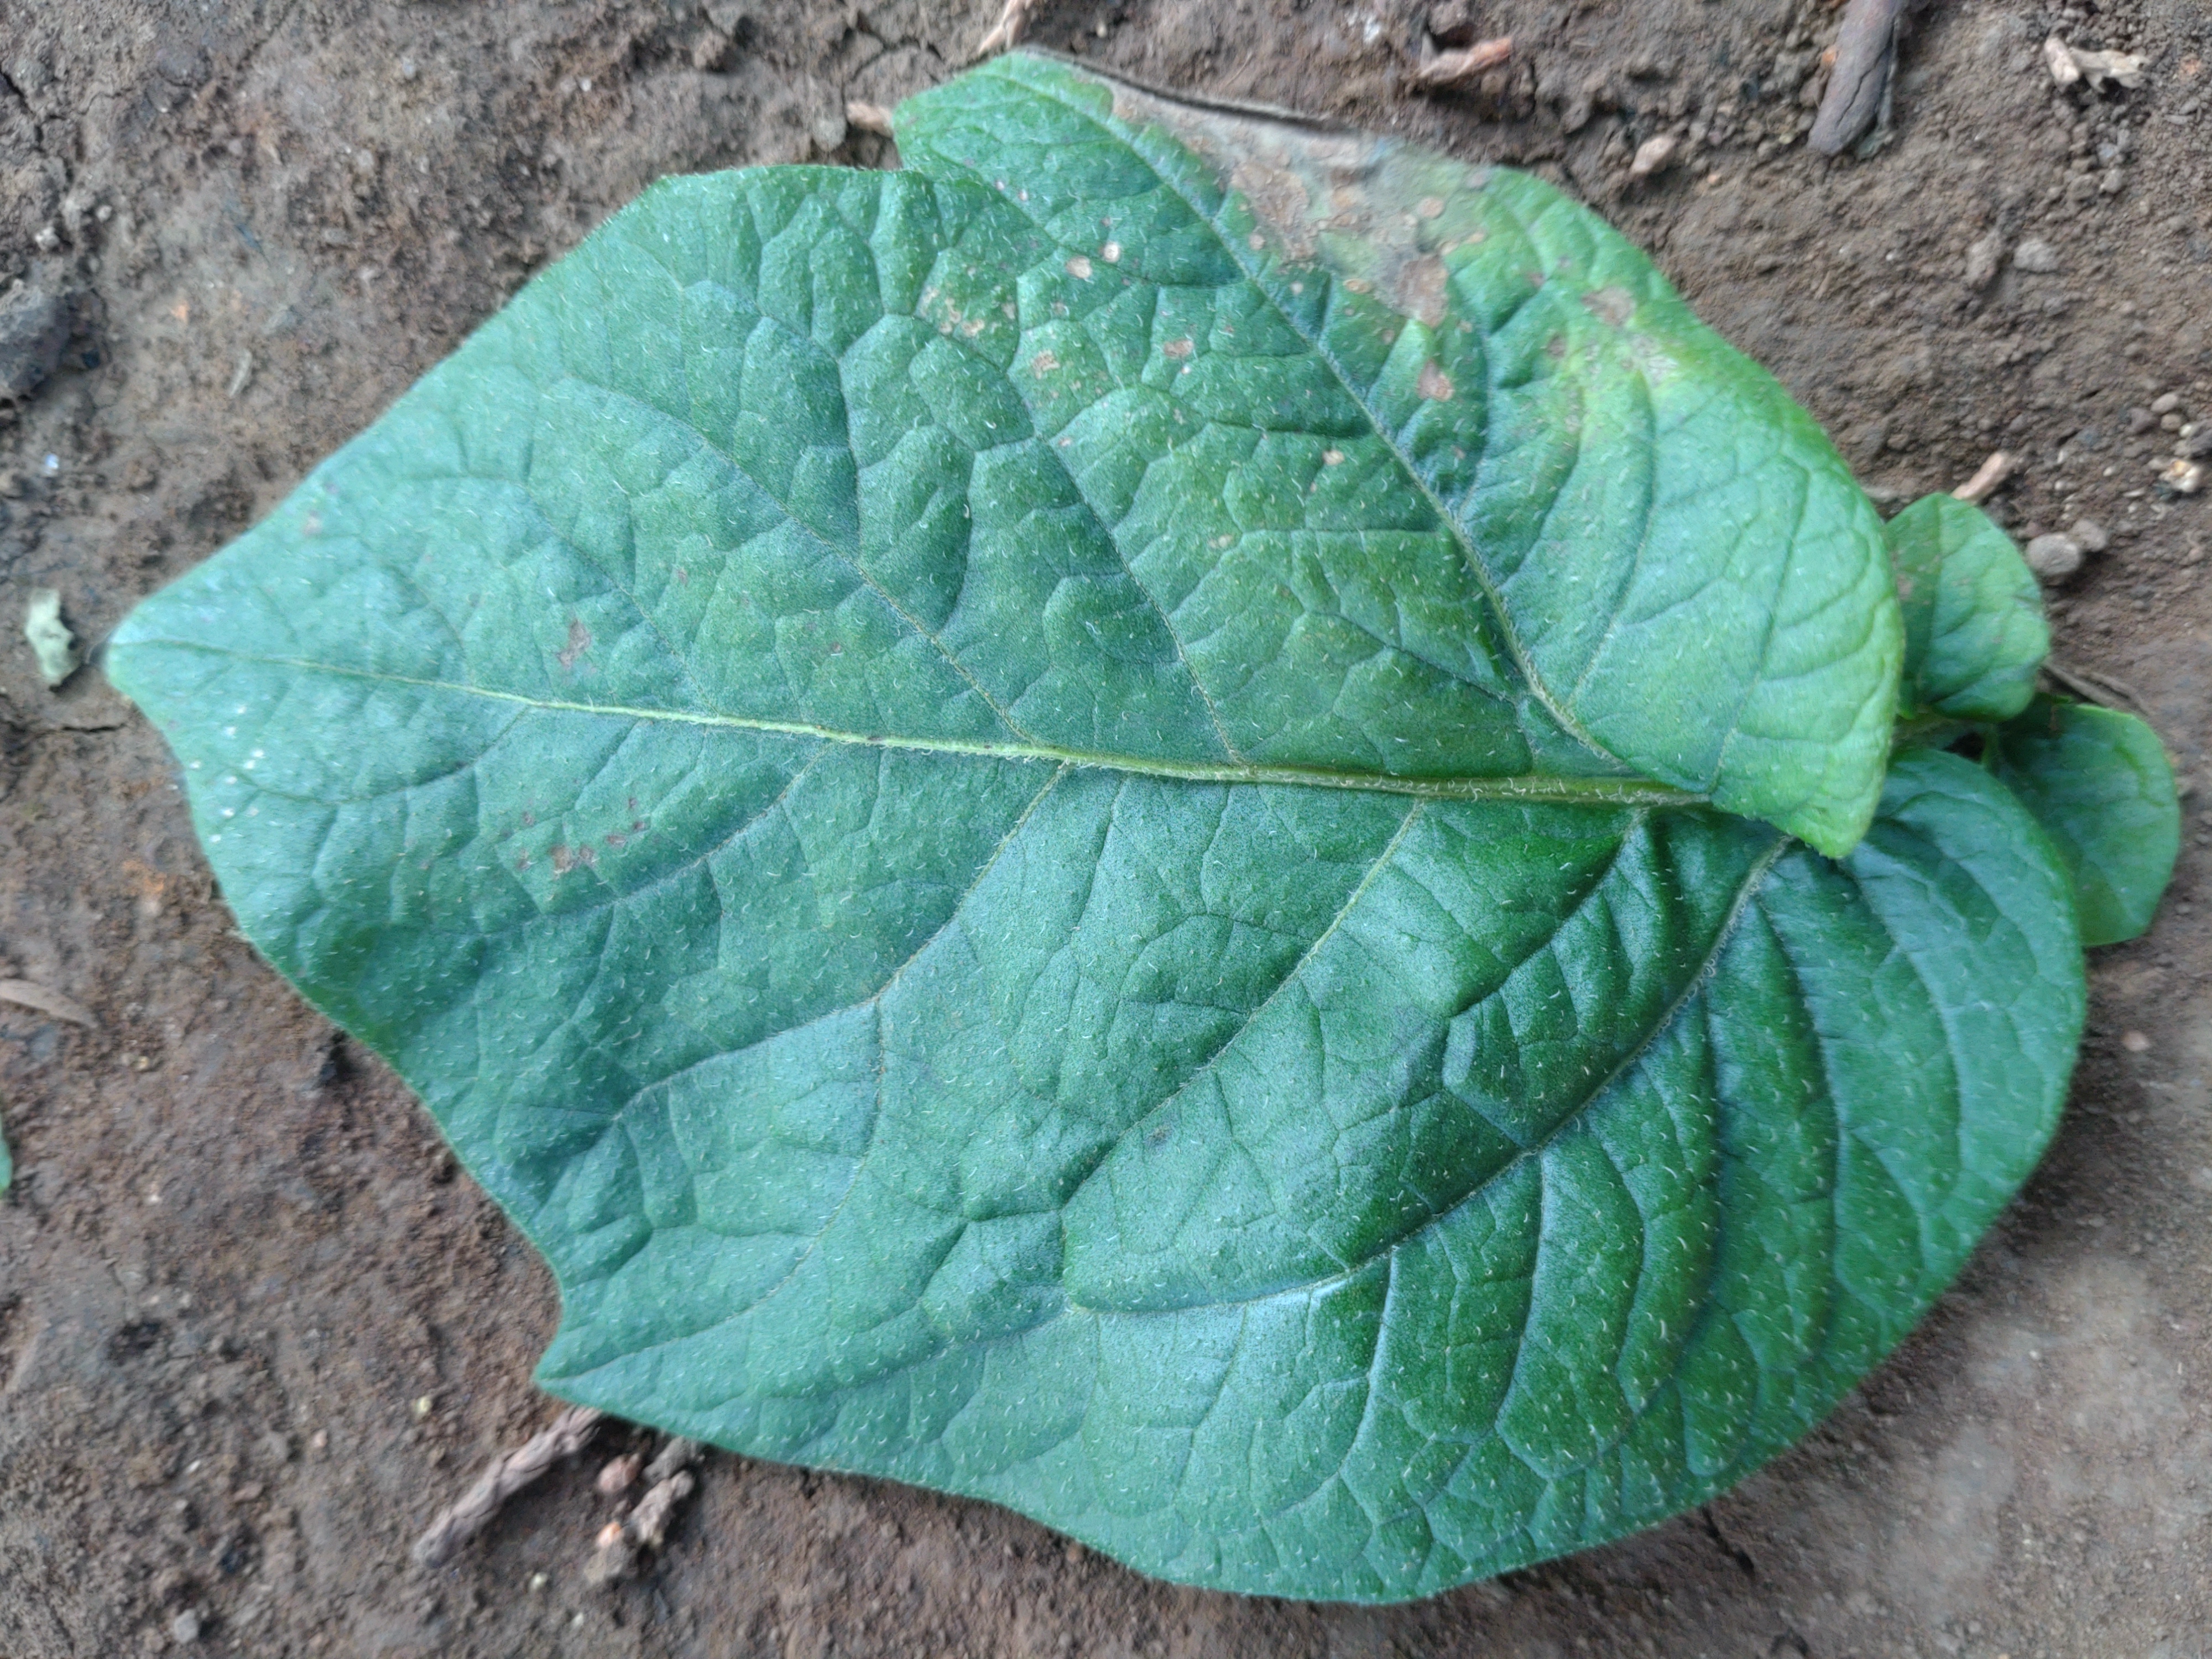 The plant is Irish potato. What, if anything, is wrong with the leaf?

early blight
